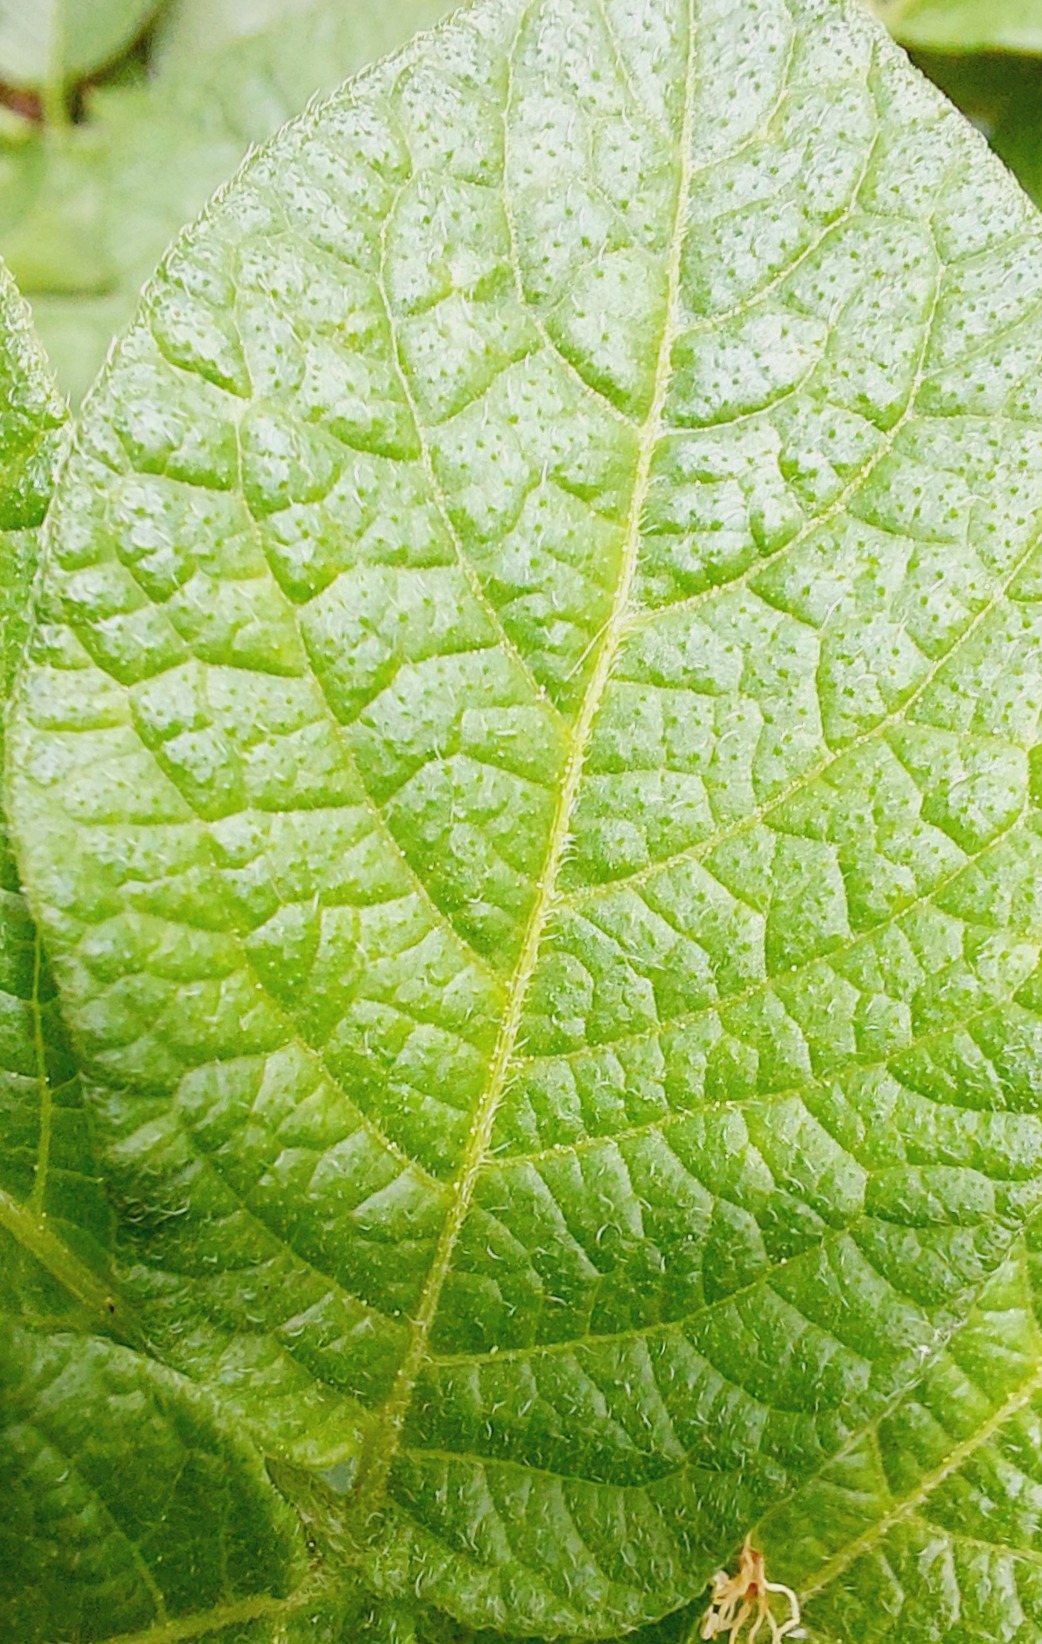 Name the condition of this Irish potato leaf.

healthy
